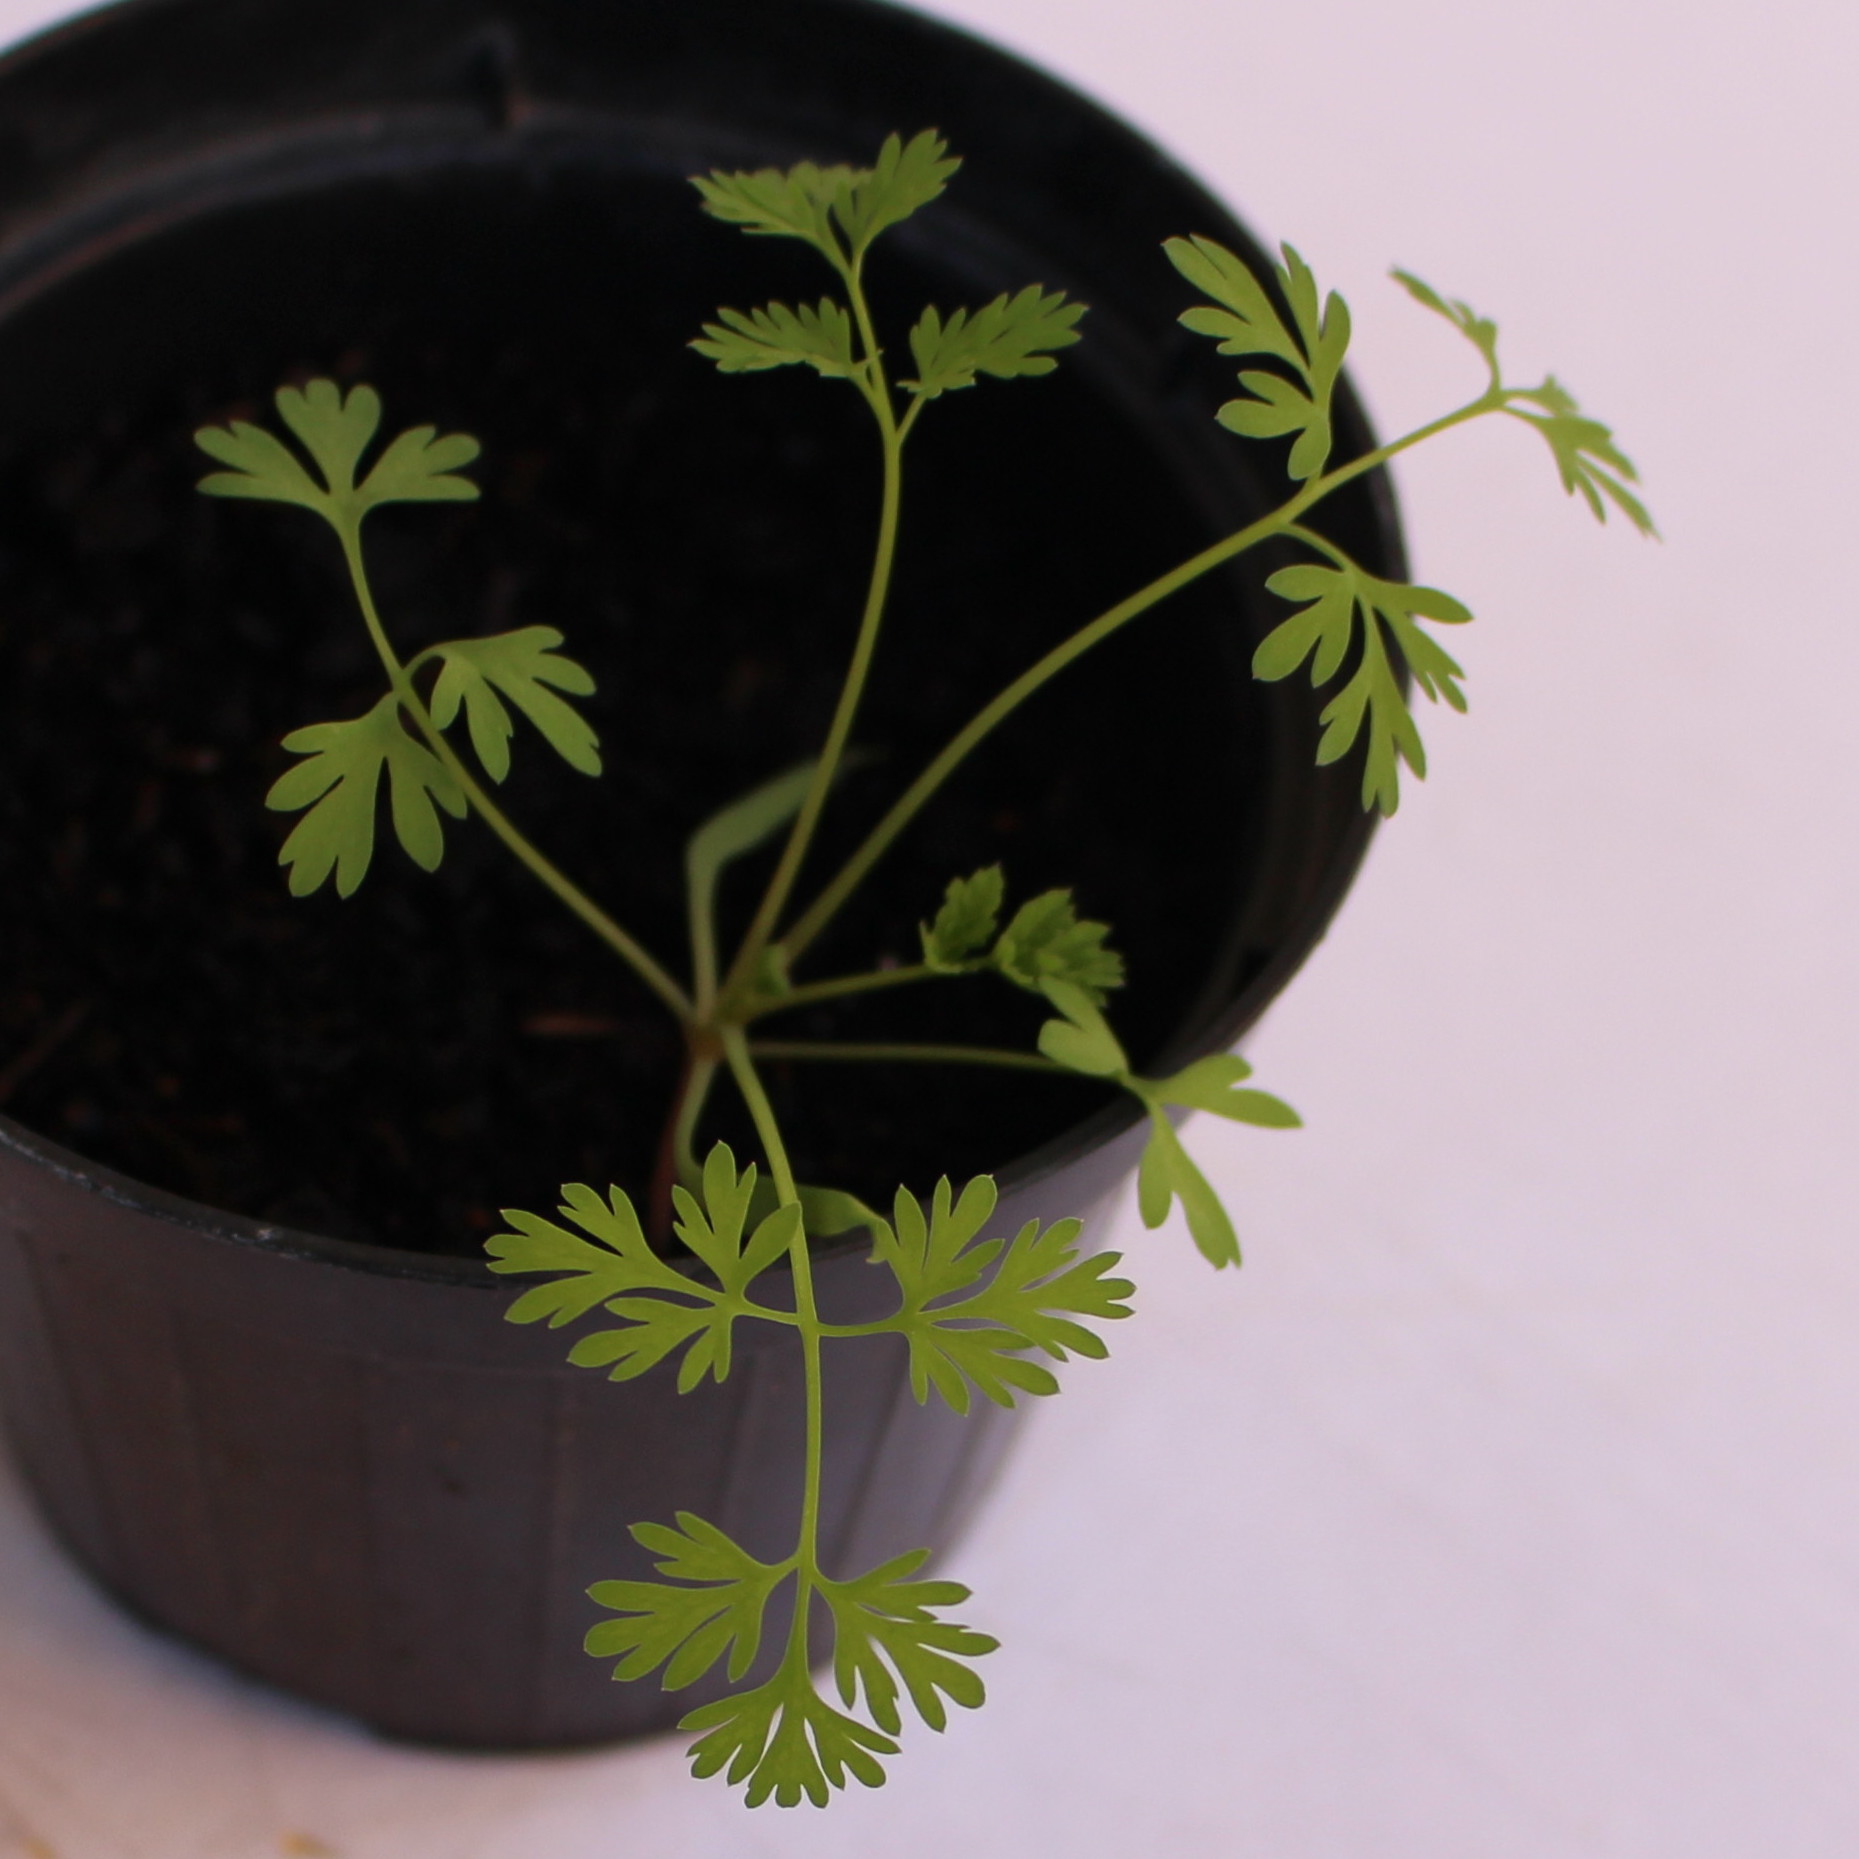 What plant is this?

Fumaria officinalis
